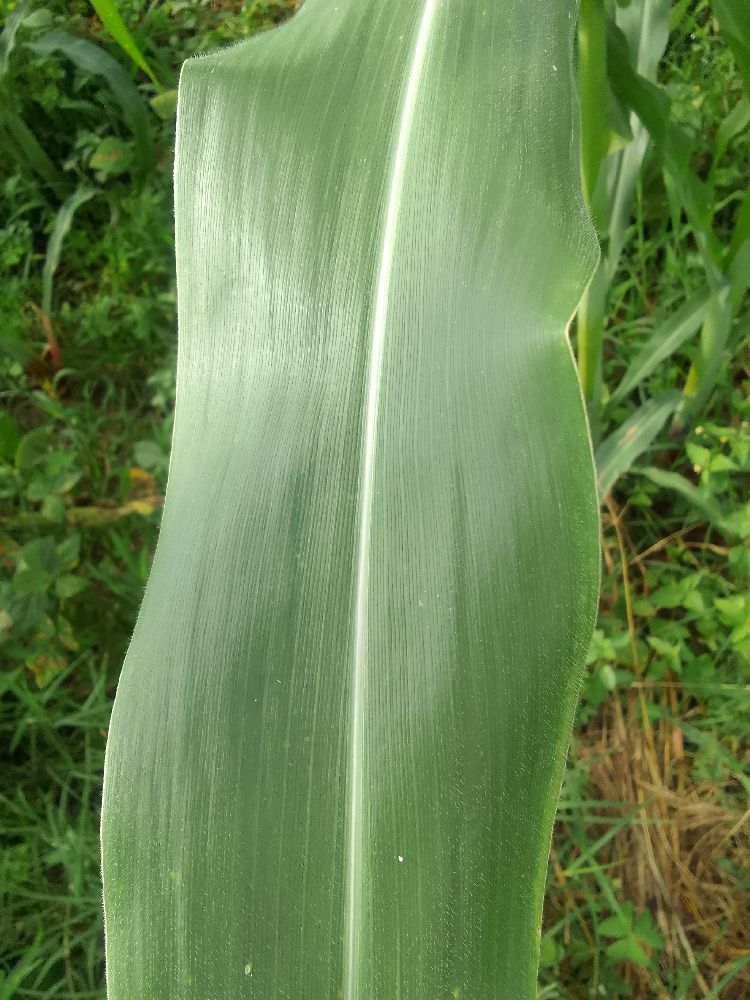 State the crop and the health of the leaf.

maize, healthy
